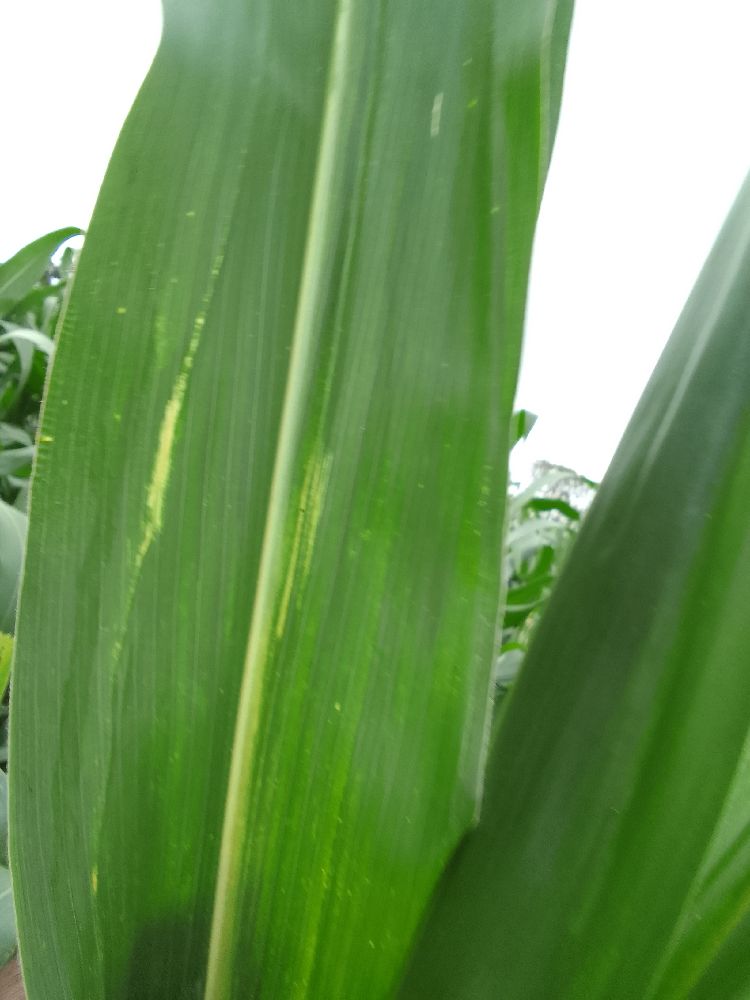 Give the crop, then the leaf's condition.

maize, maize lethal necrosis
